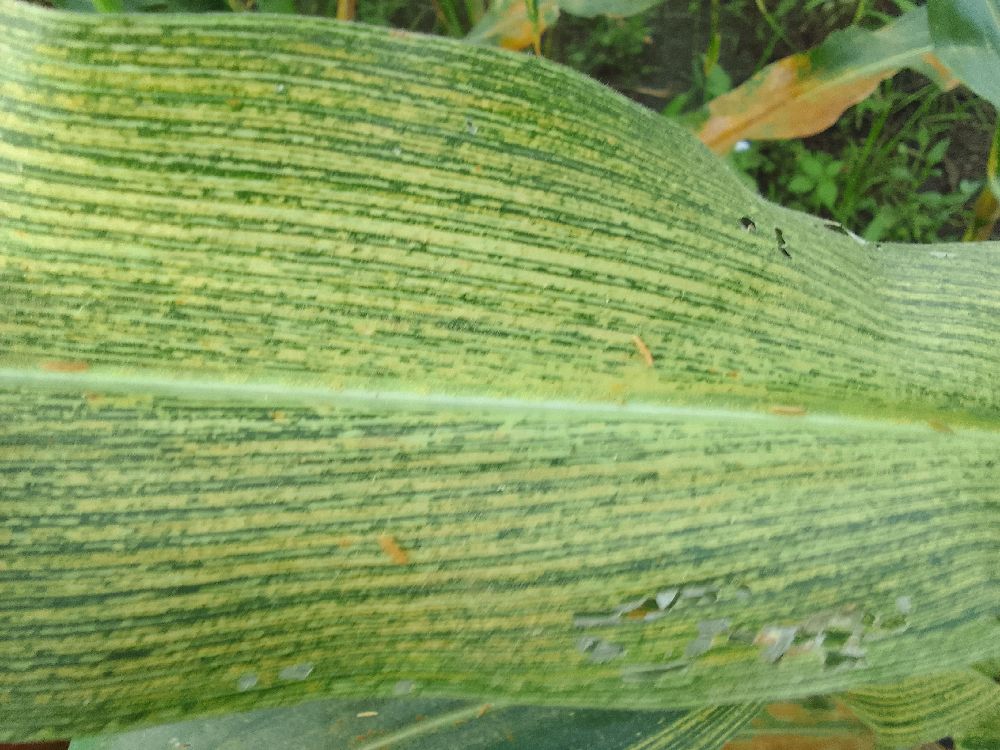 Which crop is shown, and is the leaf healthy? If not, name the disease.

maize, maize streak virus
